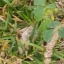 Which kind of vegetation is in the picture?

unstructured weed
